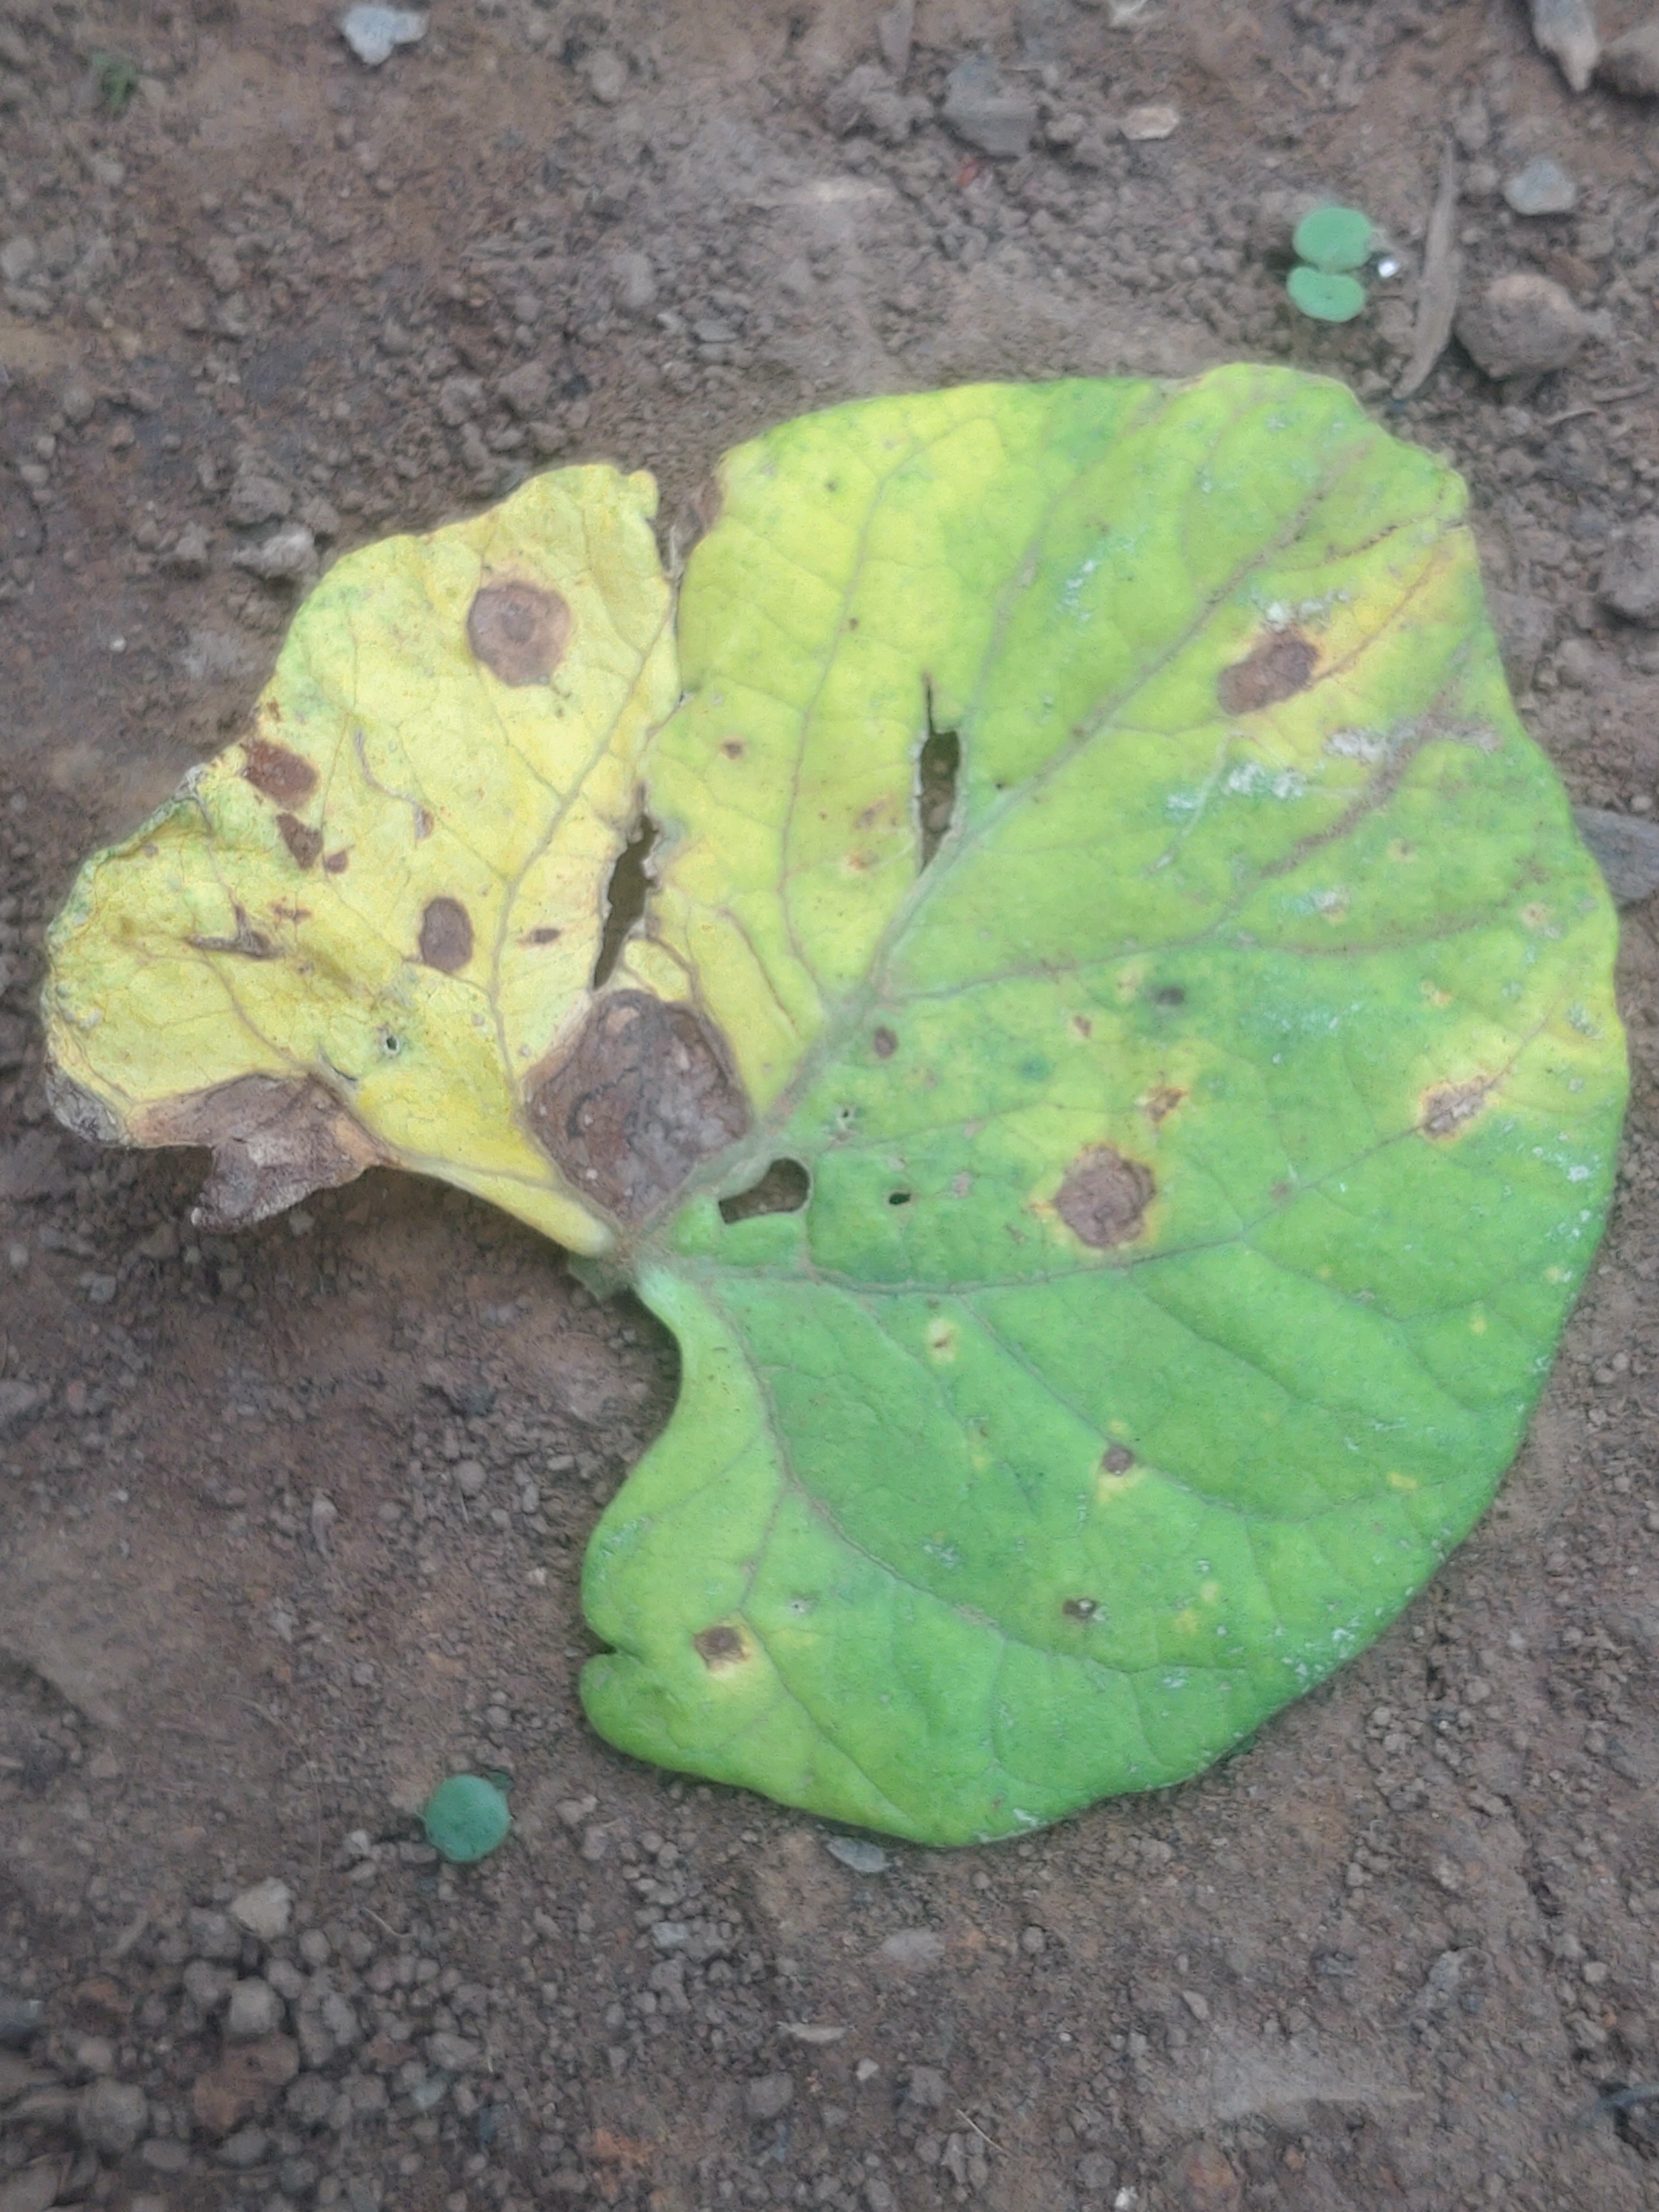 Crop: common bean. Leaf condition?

anthracnose
